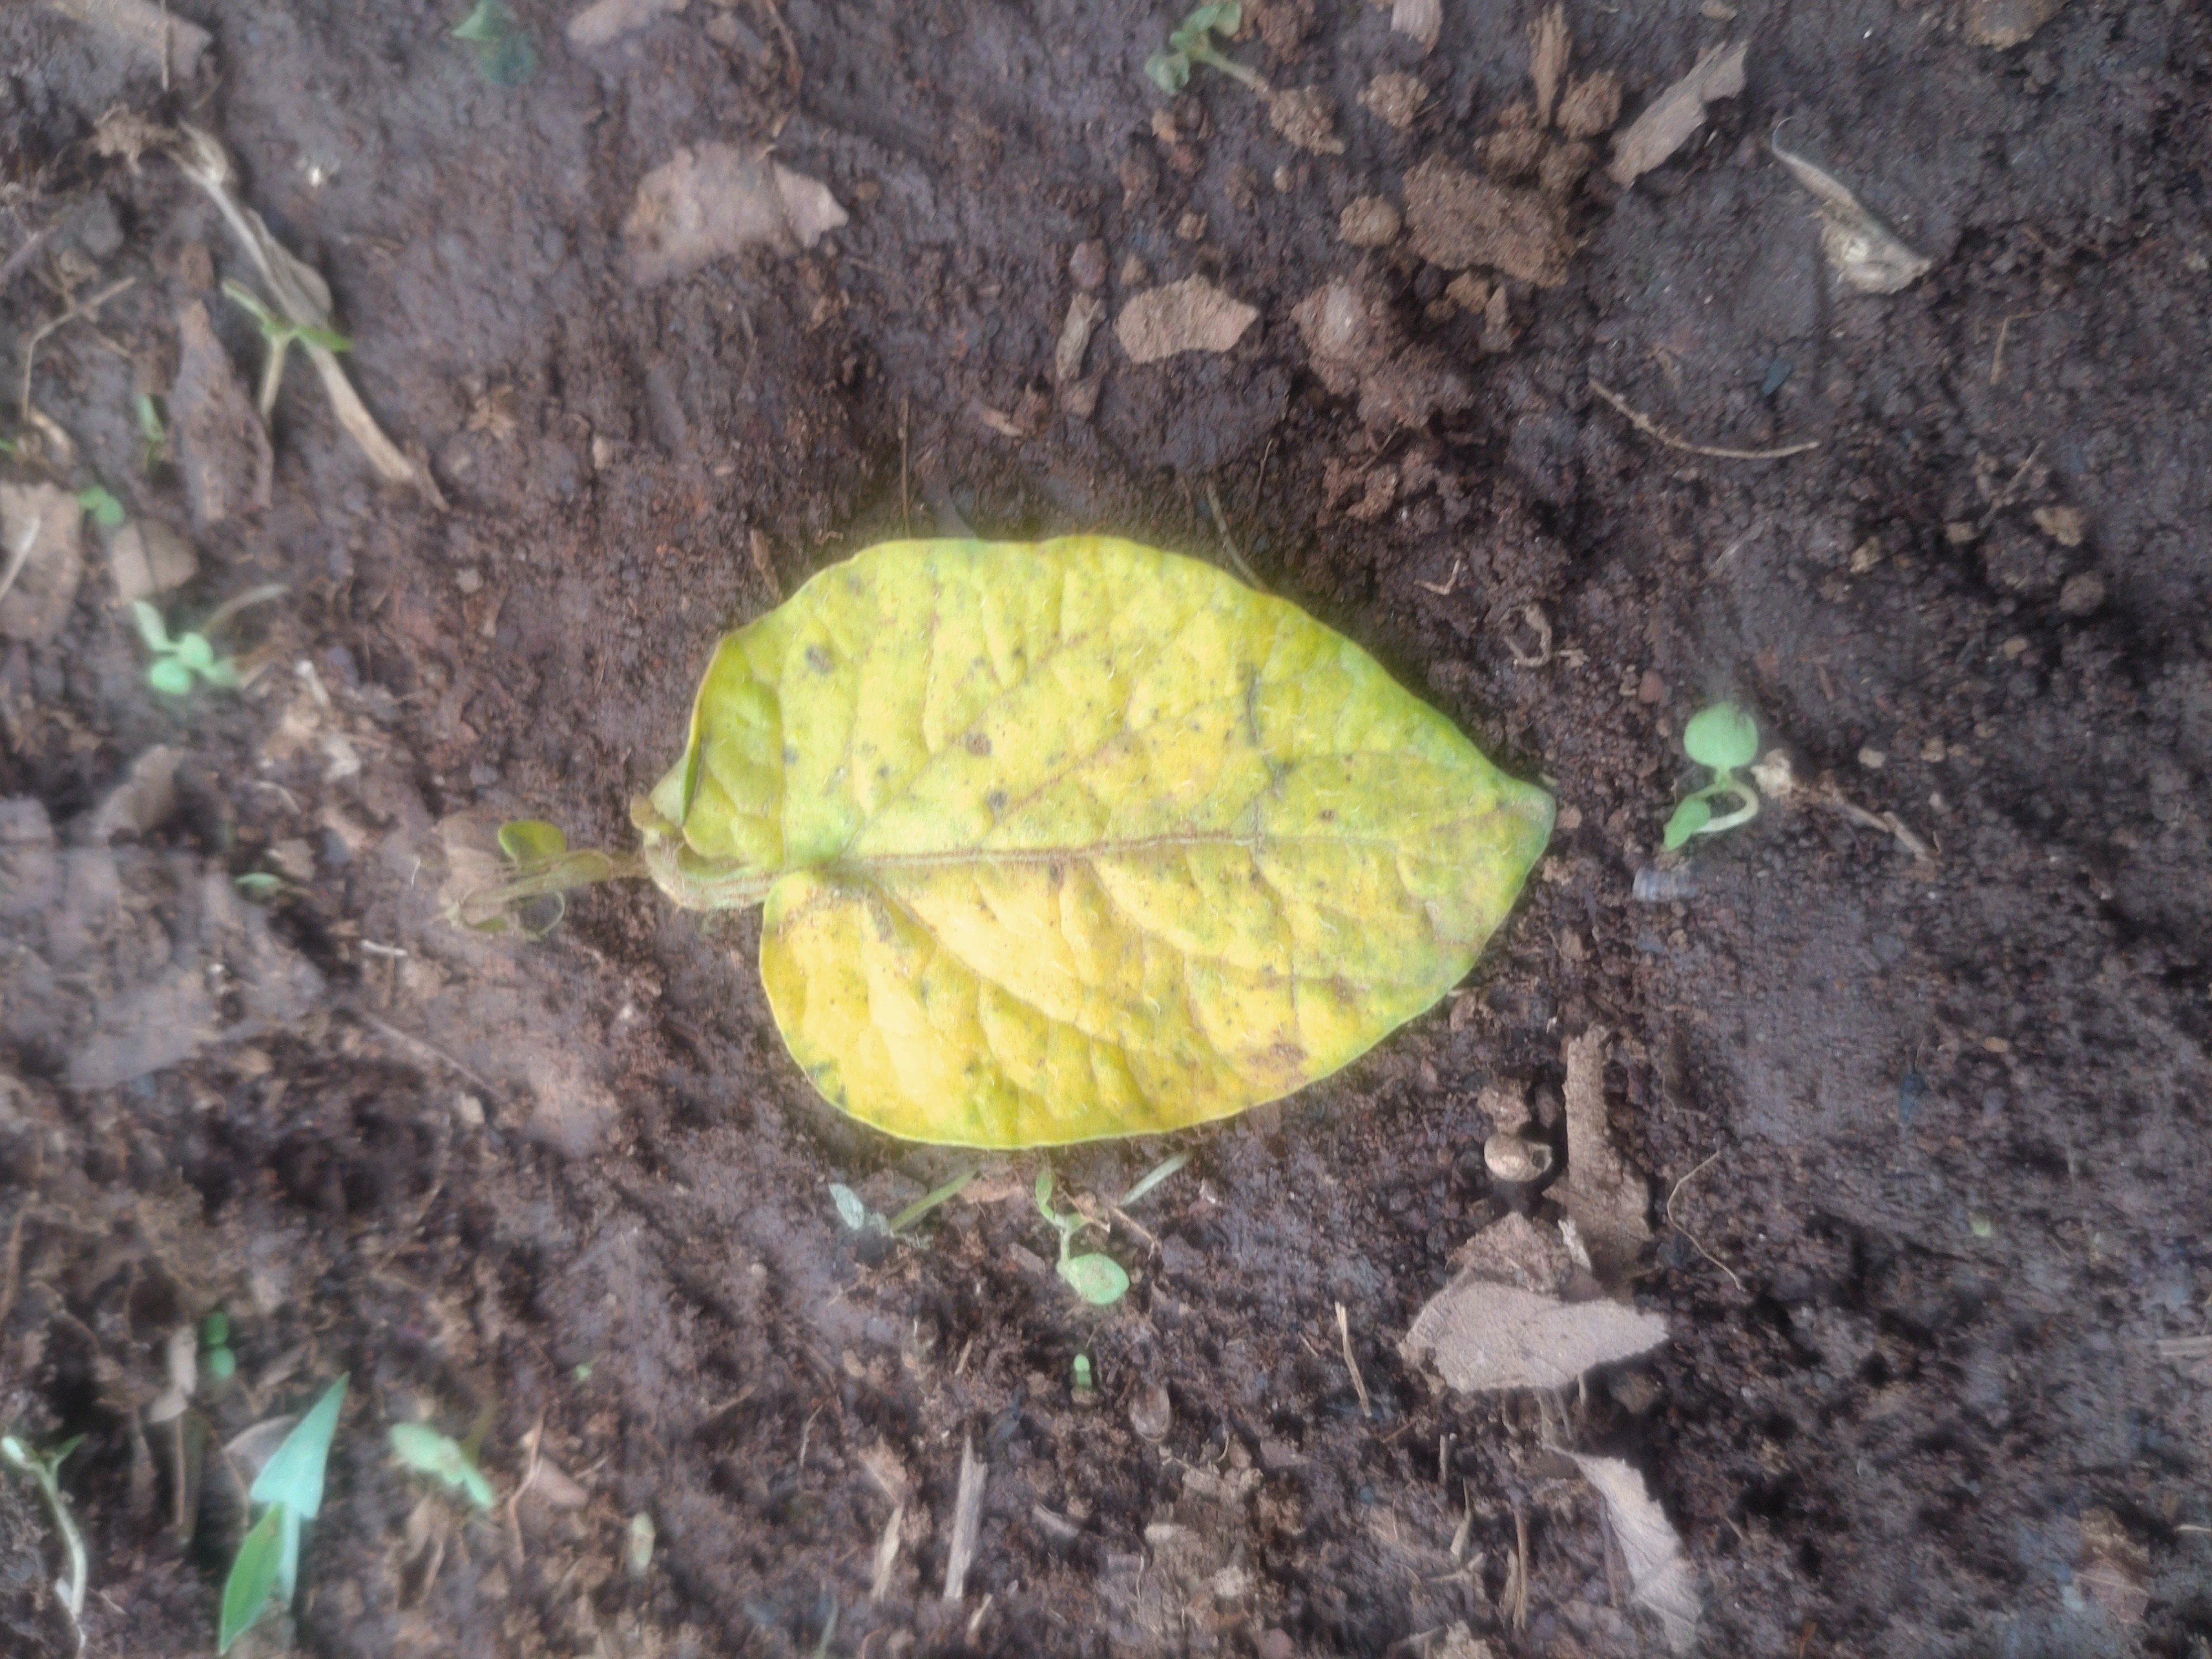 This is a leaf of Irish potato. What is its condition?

late blight
